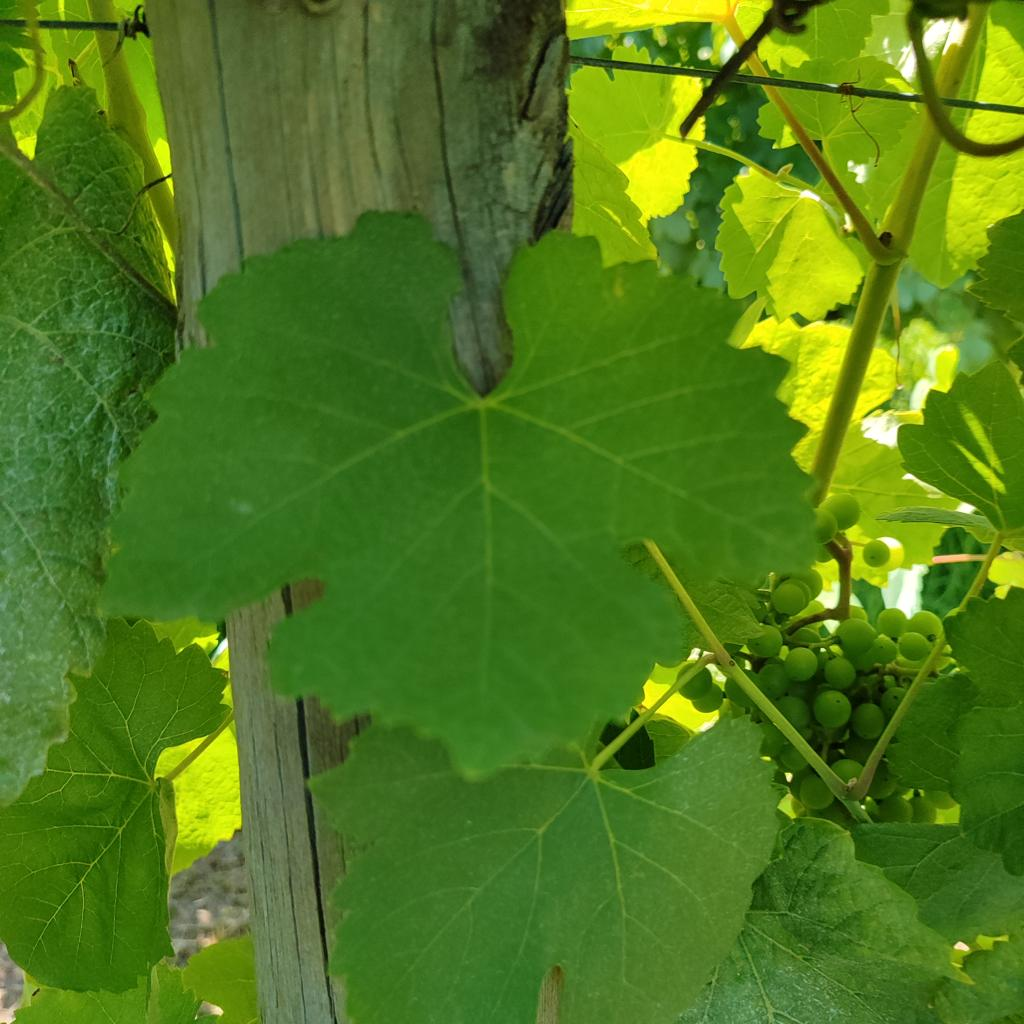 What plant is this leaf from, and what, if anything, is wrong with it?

grapevine, healthy
